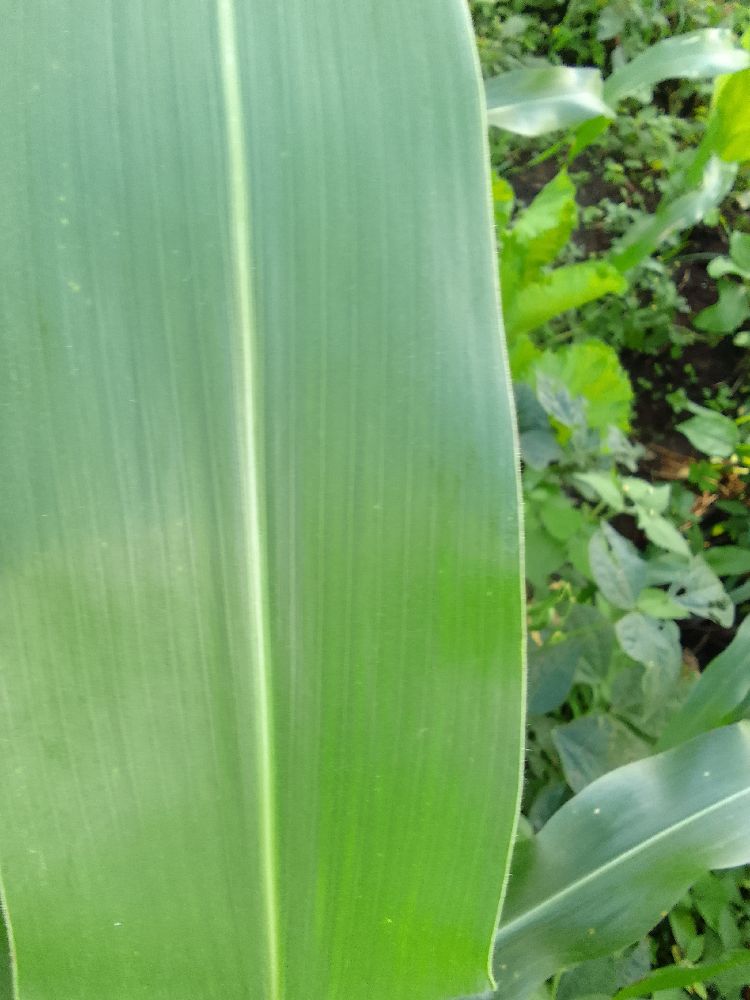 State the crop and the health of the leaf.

maize, healthy
